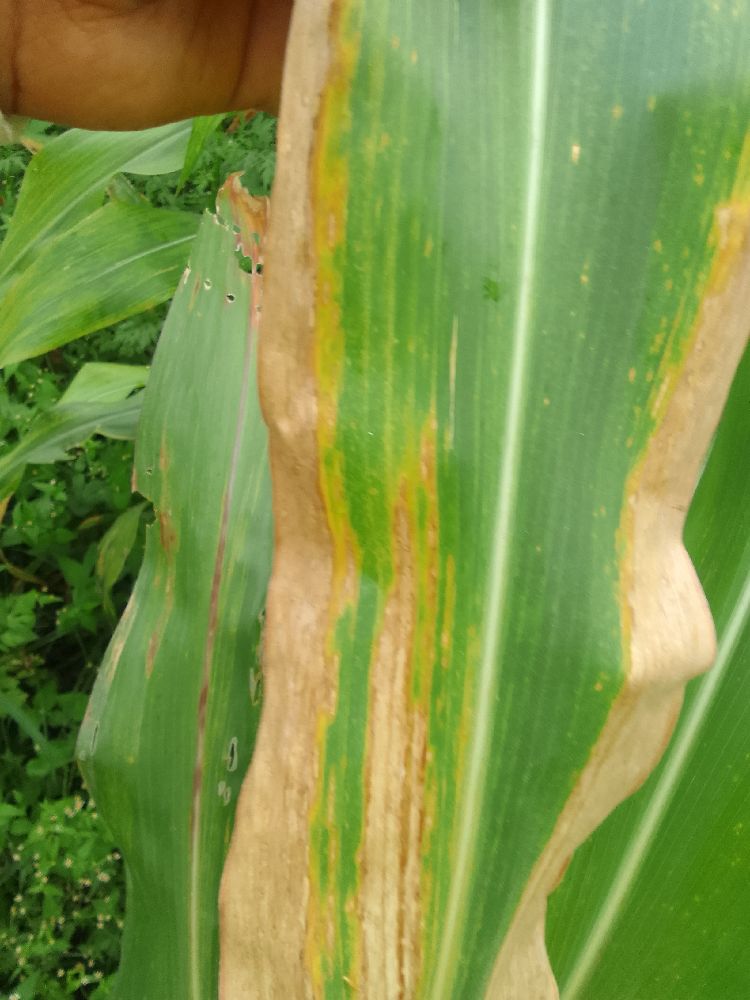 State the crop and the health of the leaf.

maize, maize lethal necrosis
